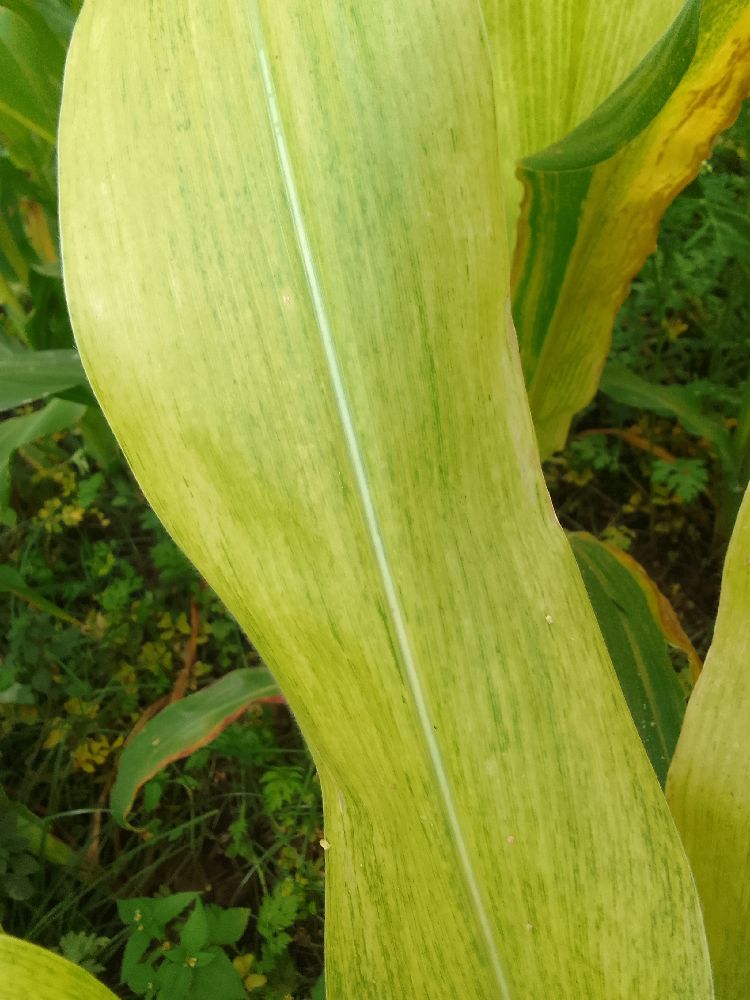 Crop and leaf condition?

maize, maize lethal necrosis
